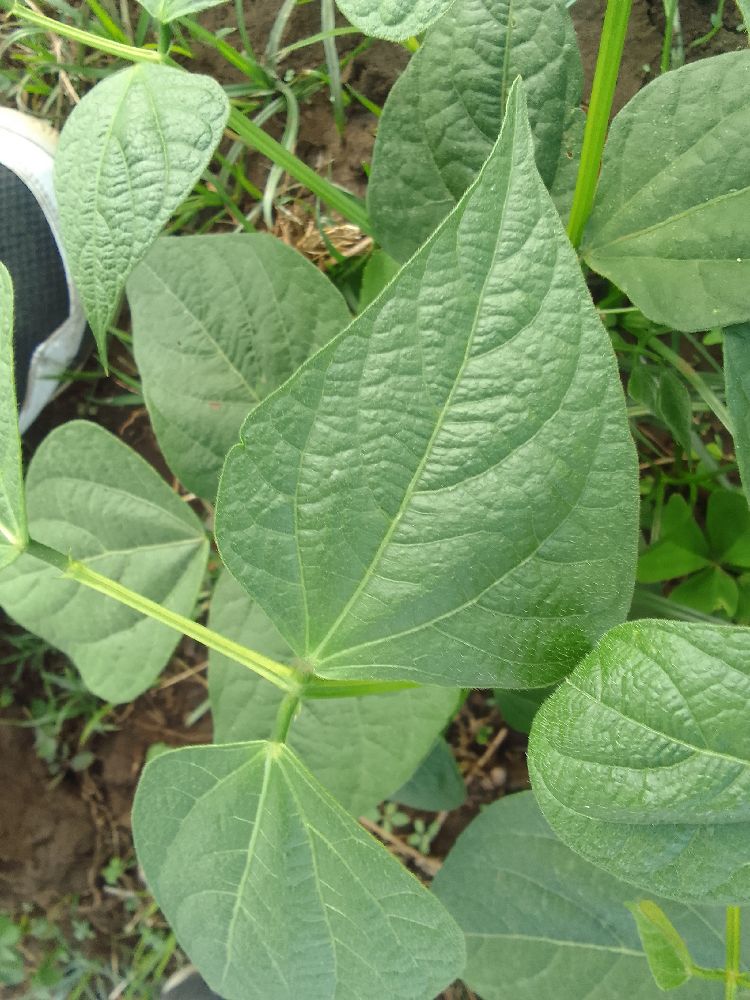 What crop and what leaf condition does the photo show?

common bean, healthy
